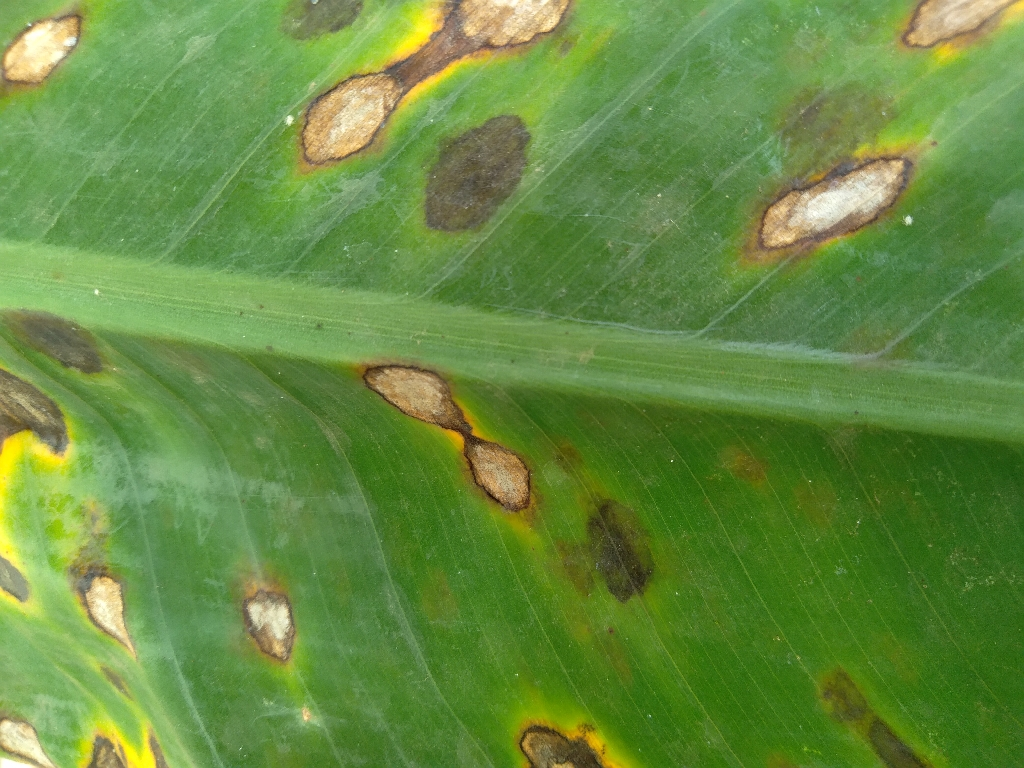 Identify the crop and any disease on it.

banana, black sigatoka
